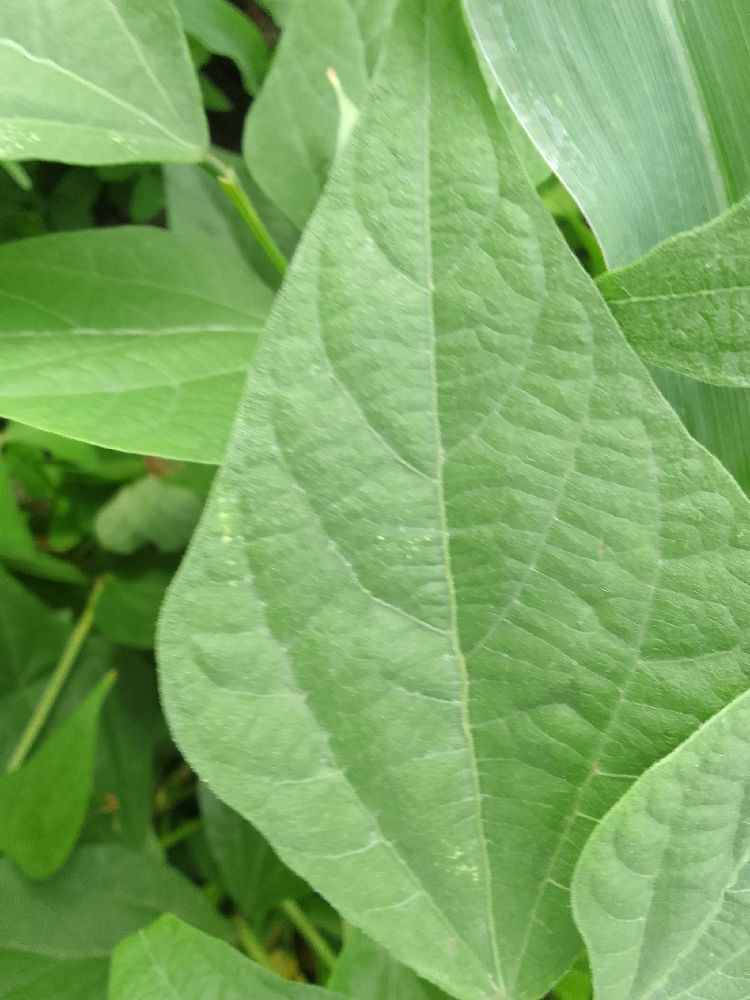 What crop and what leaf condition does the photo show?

common bean, healthy
